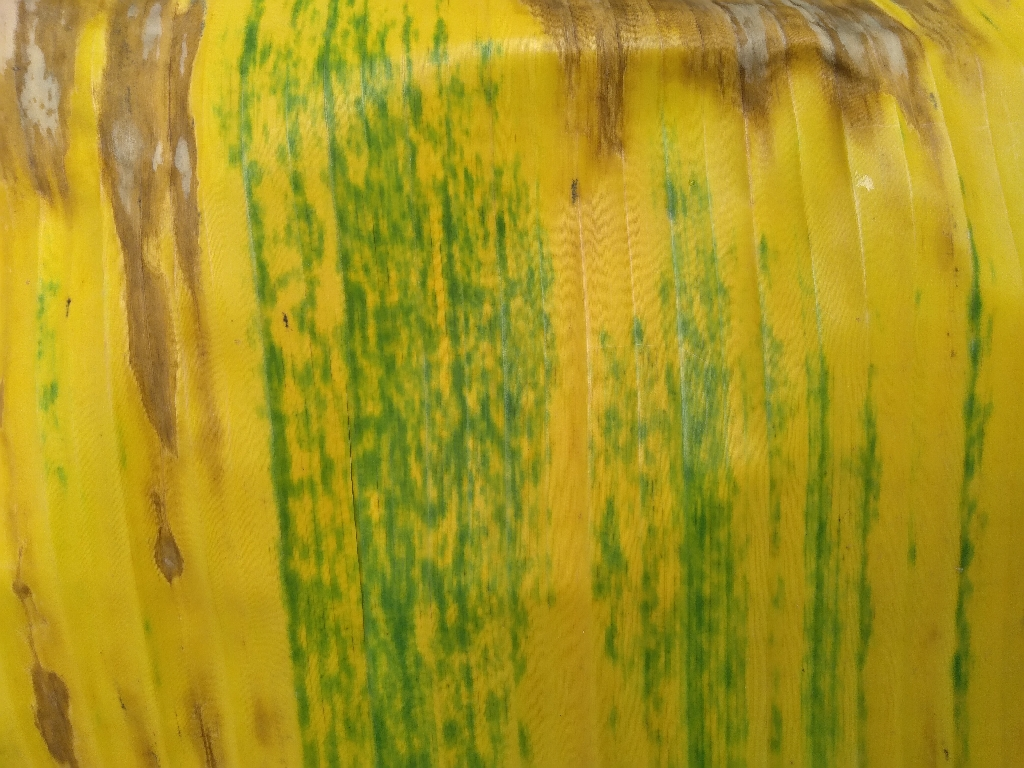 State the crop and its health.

banana, fusarium wilt race 1
